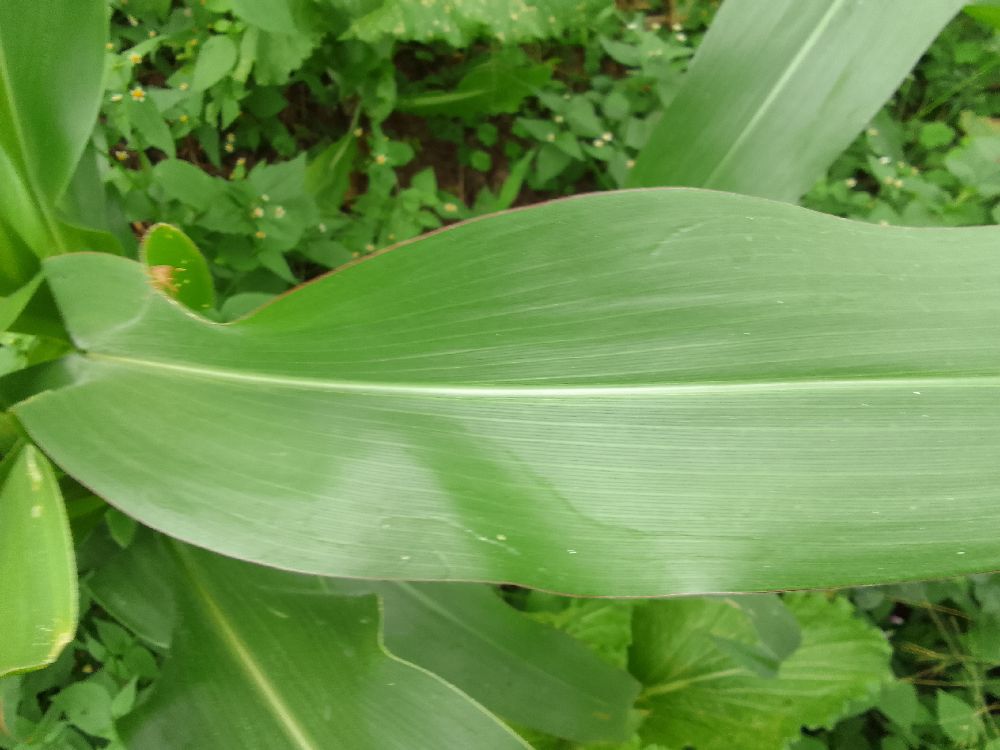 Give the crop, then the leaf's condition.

maize, healthy
